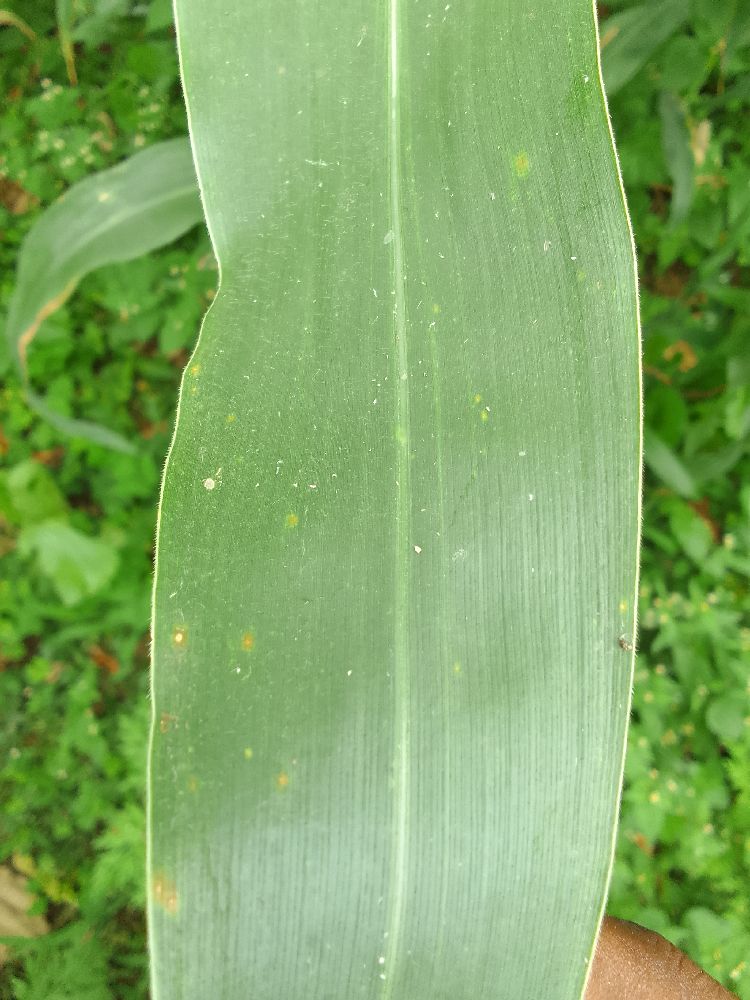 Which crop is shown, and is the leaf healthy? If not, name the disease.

maize, healthy
